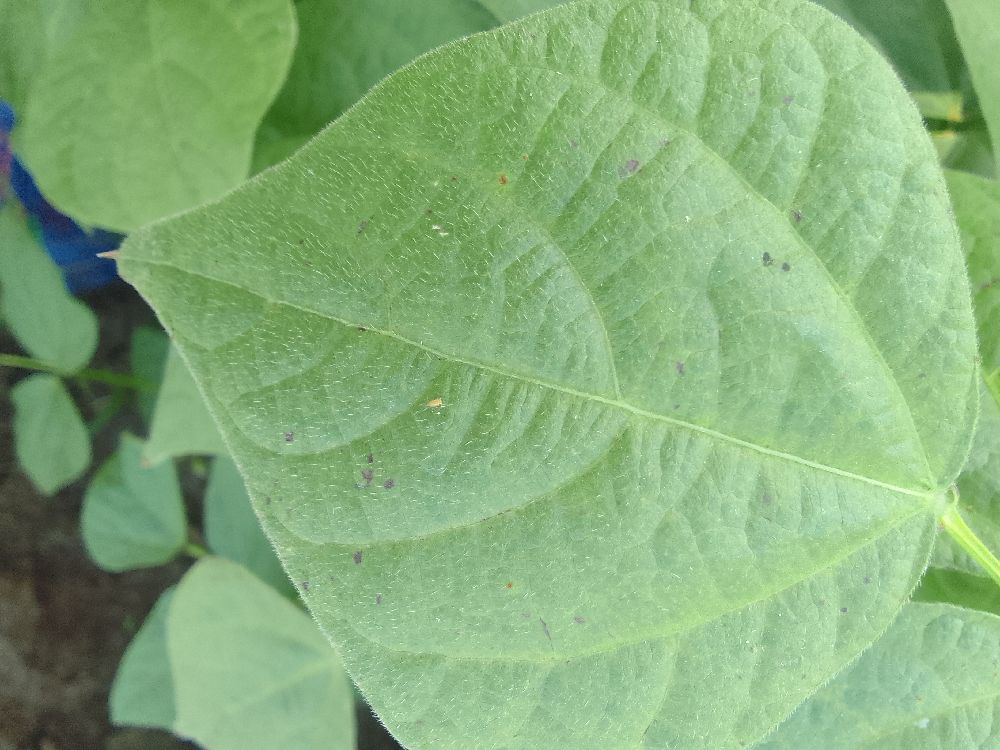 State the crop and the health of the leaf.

common bean, healthy
